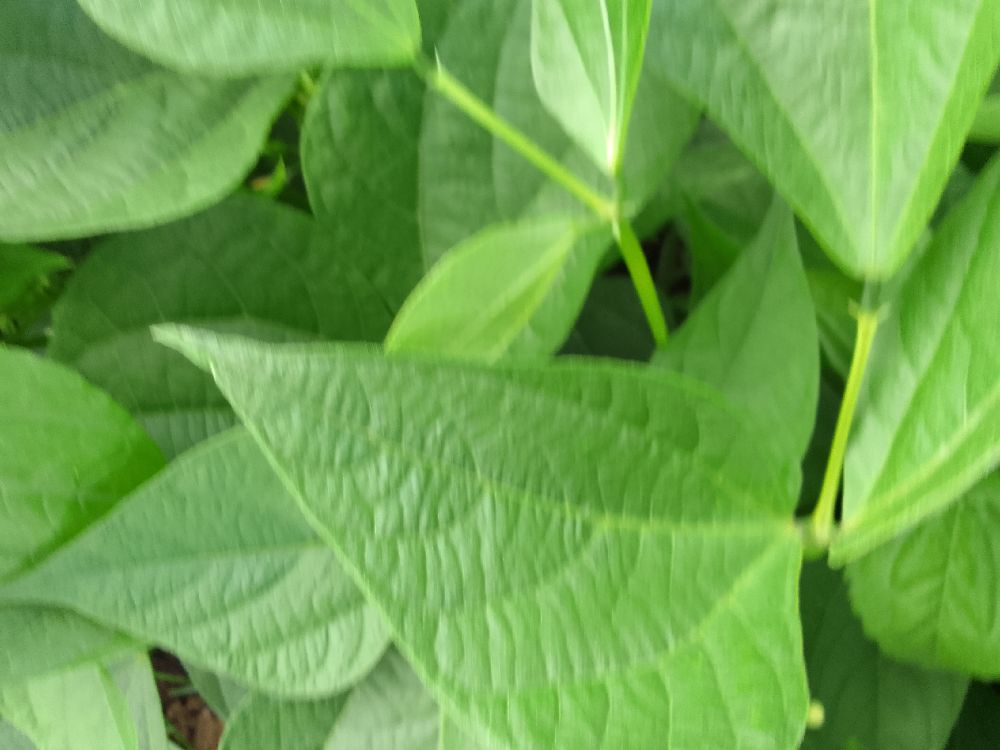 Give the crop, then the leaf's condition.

common bean, healthy
